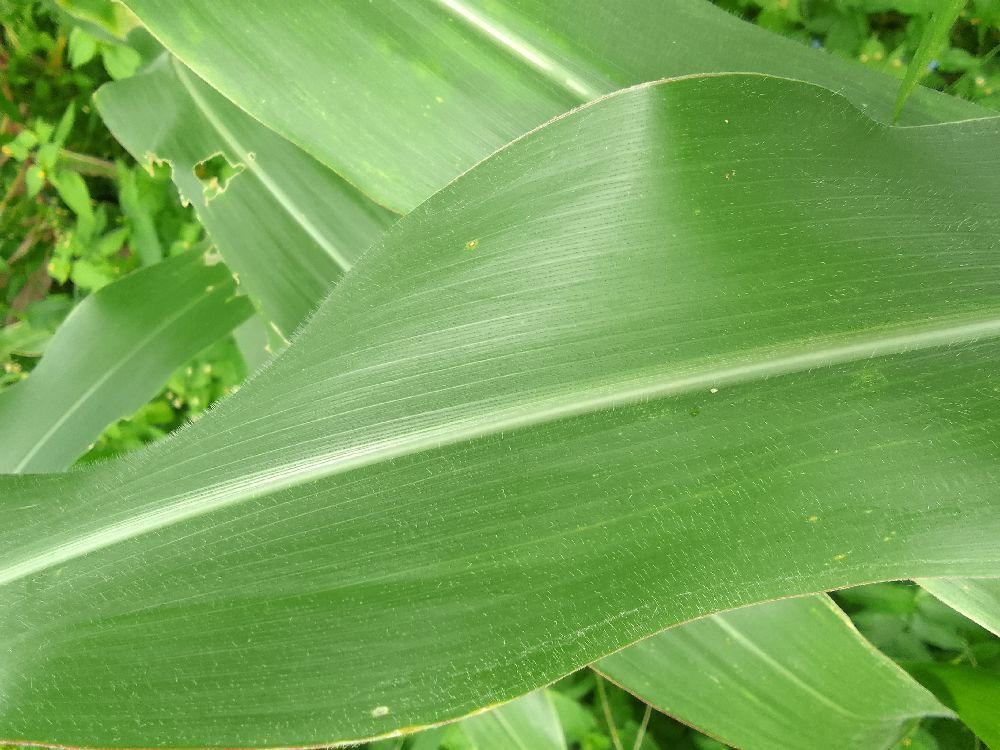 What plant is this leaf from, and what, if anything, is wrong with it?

maize, healthy
